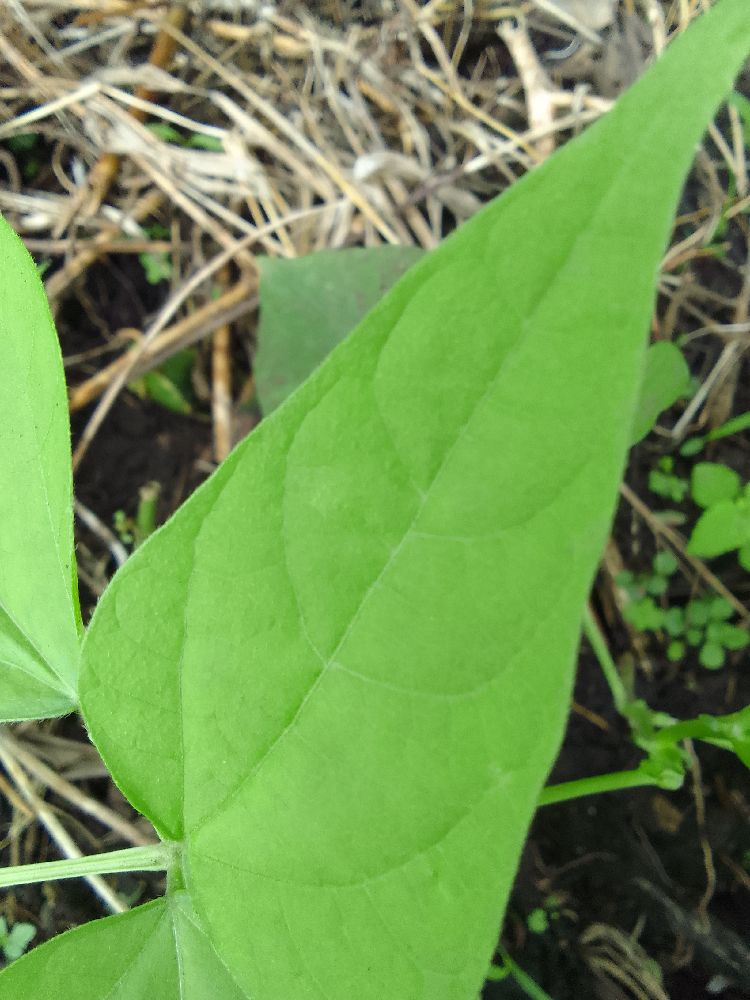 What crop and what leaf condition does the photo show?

common bean, healthy
